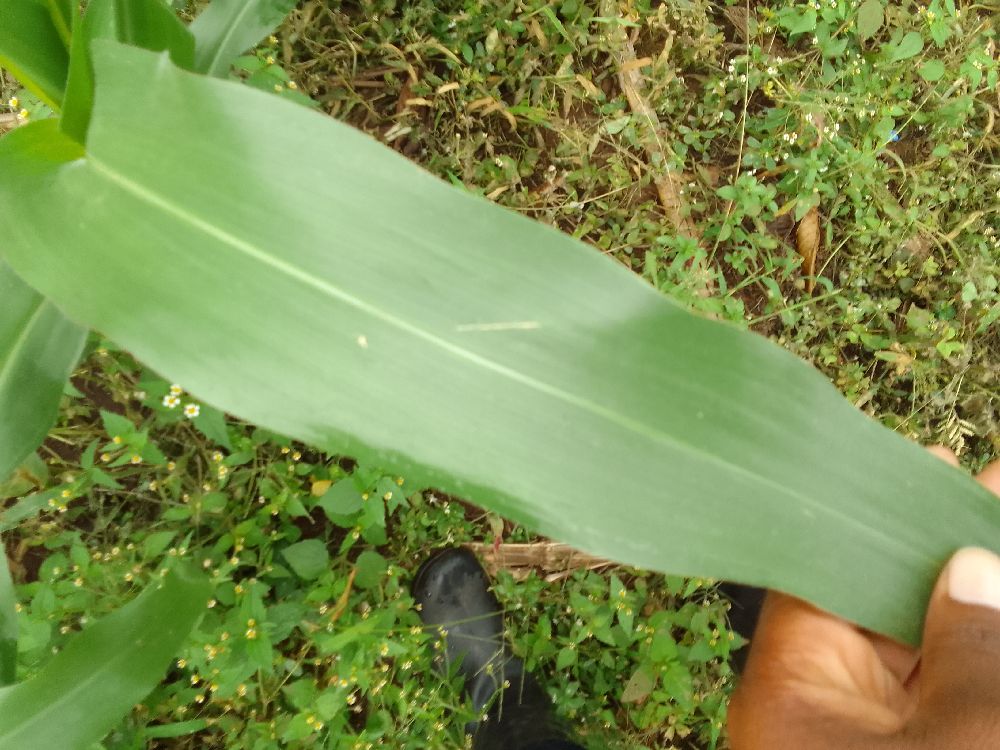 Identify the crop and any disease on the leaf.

maize, healthy
